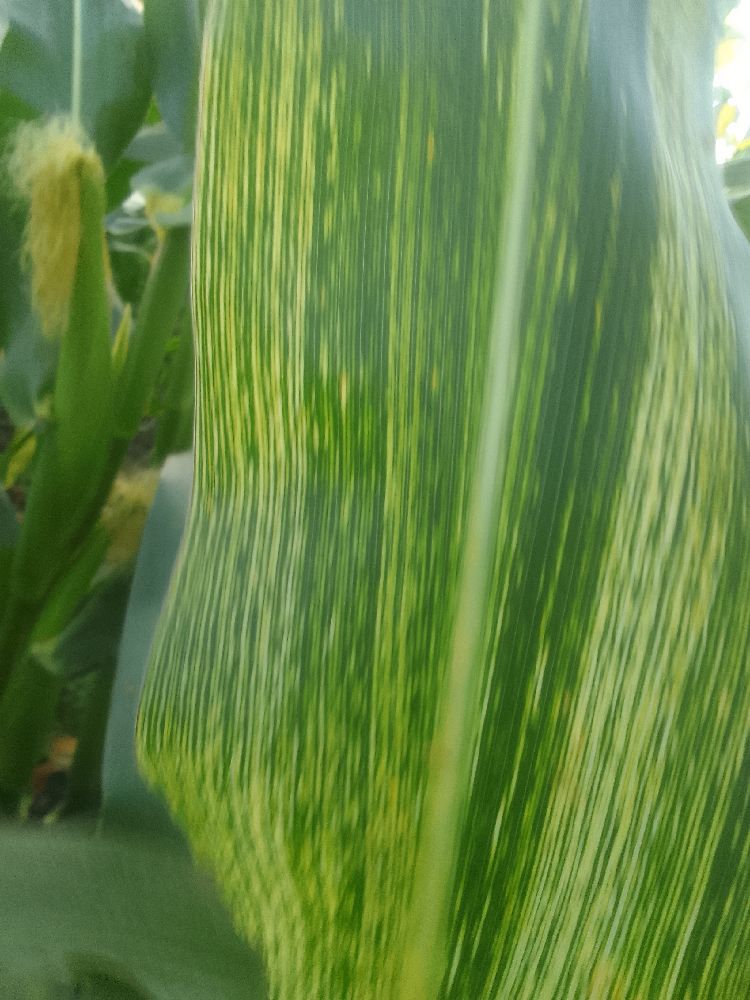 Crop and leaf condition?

maize, maize streak virus
